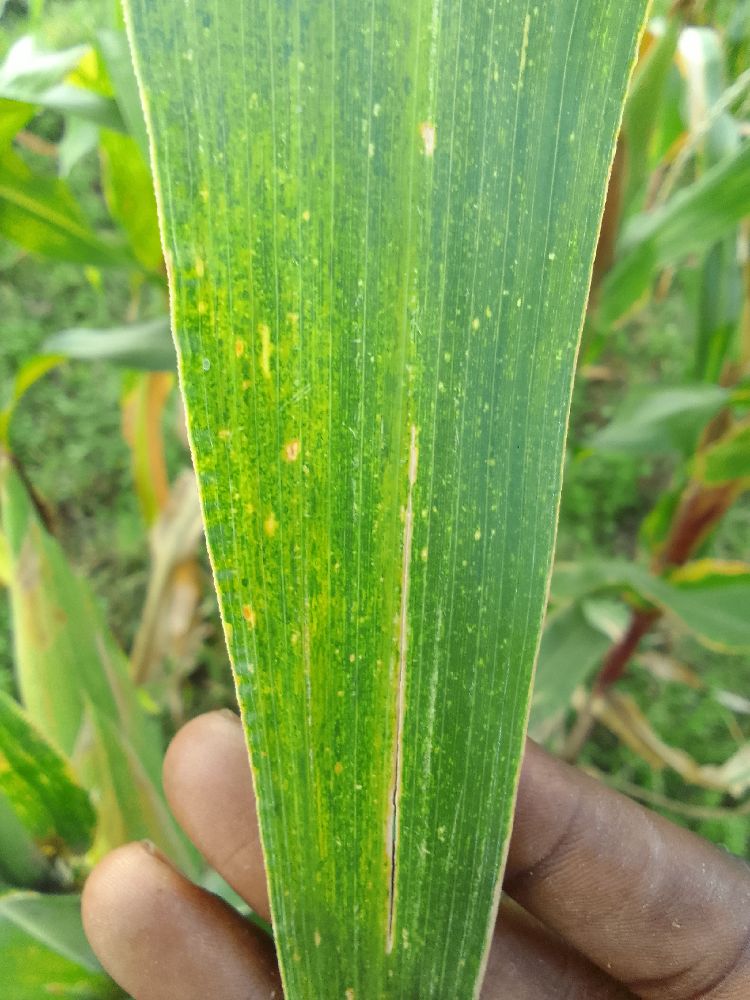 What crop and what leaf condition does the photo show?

maize, maize lethal necrosis
